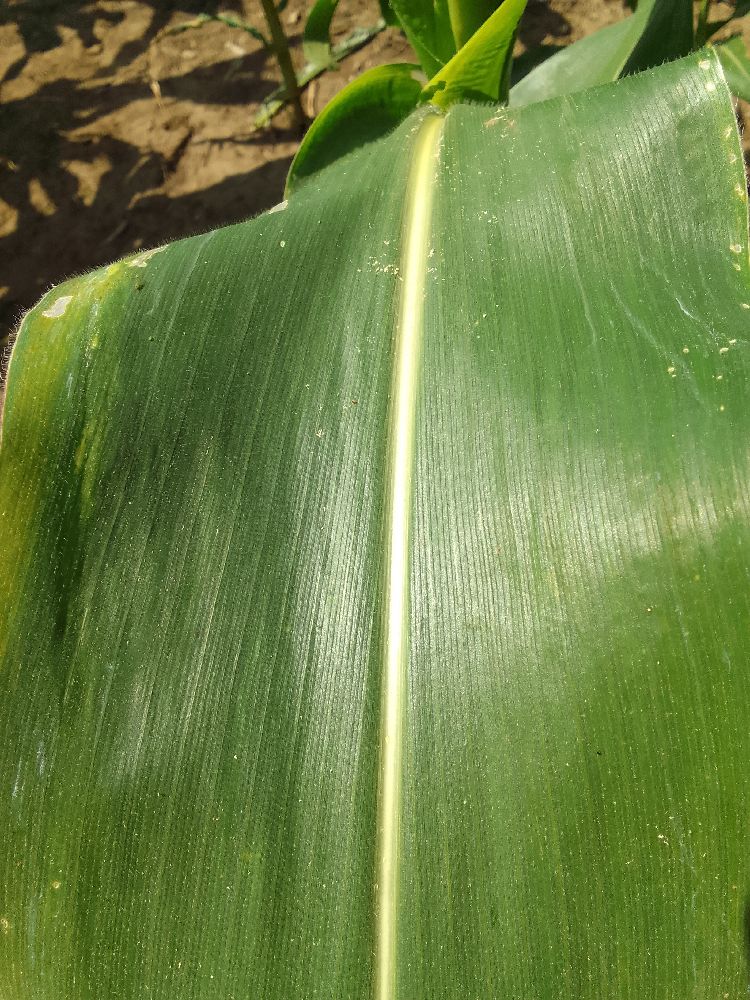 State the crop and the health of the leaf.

maize, healthy
